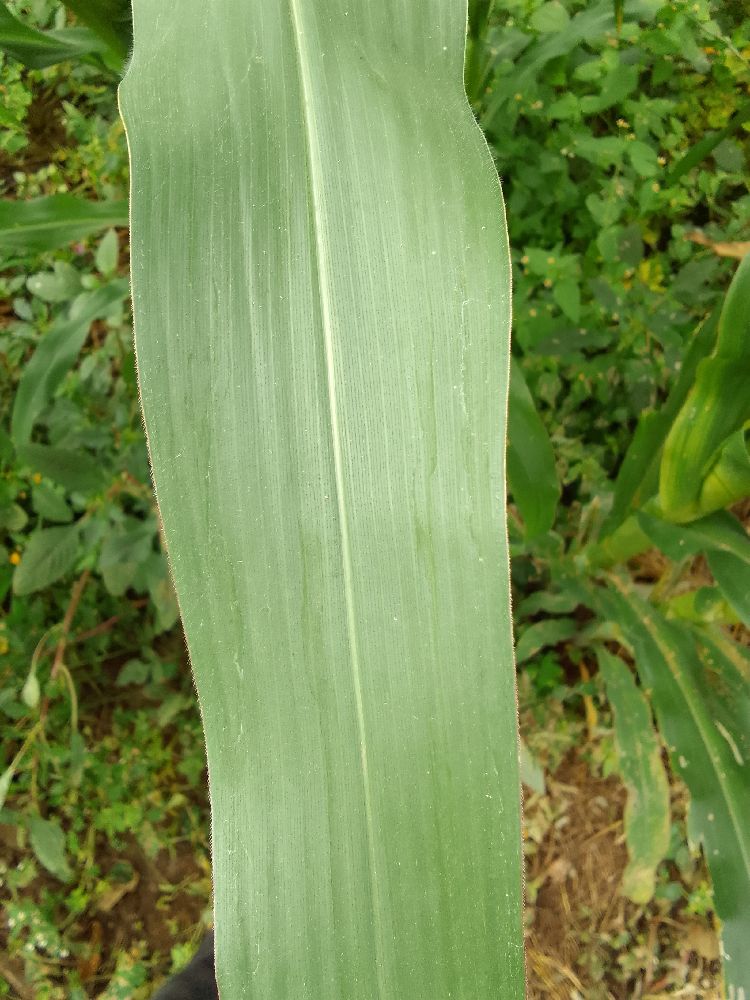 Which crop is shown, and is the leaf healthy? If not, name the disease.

maize, healthy
